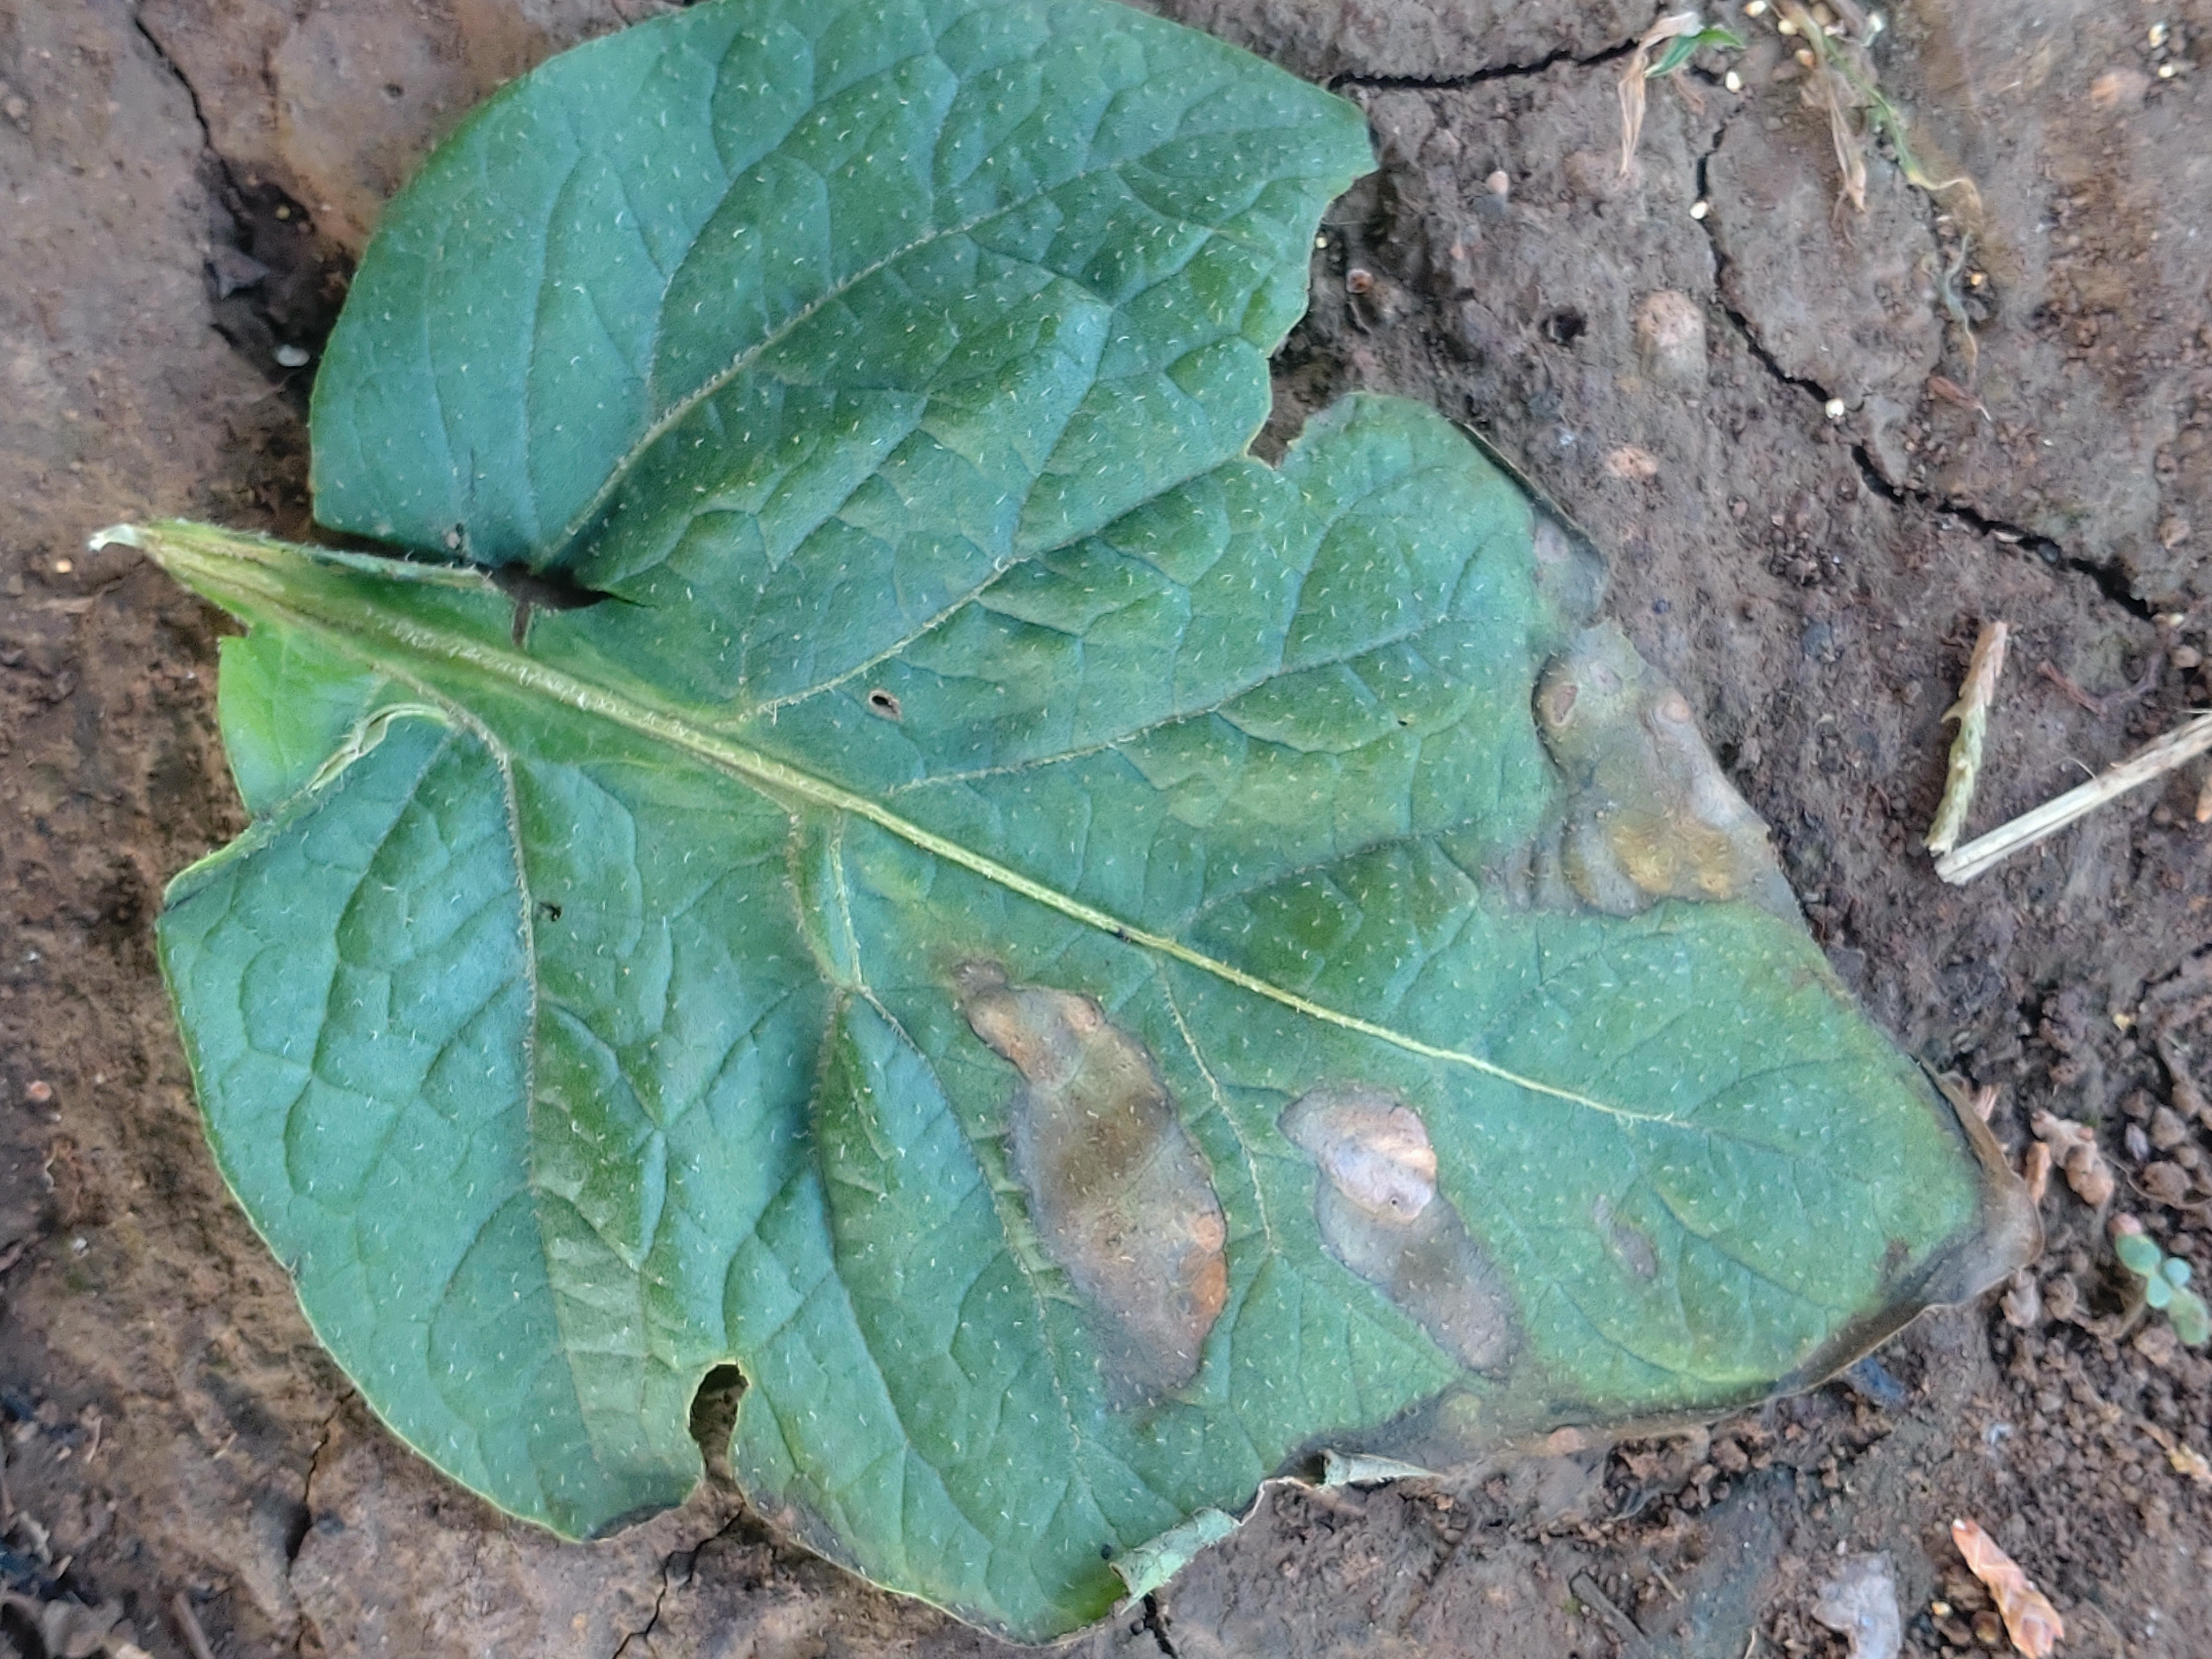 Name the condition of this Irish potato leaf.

early blight
